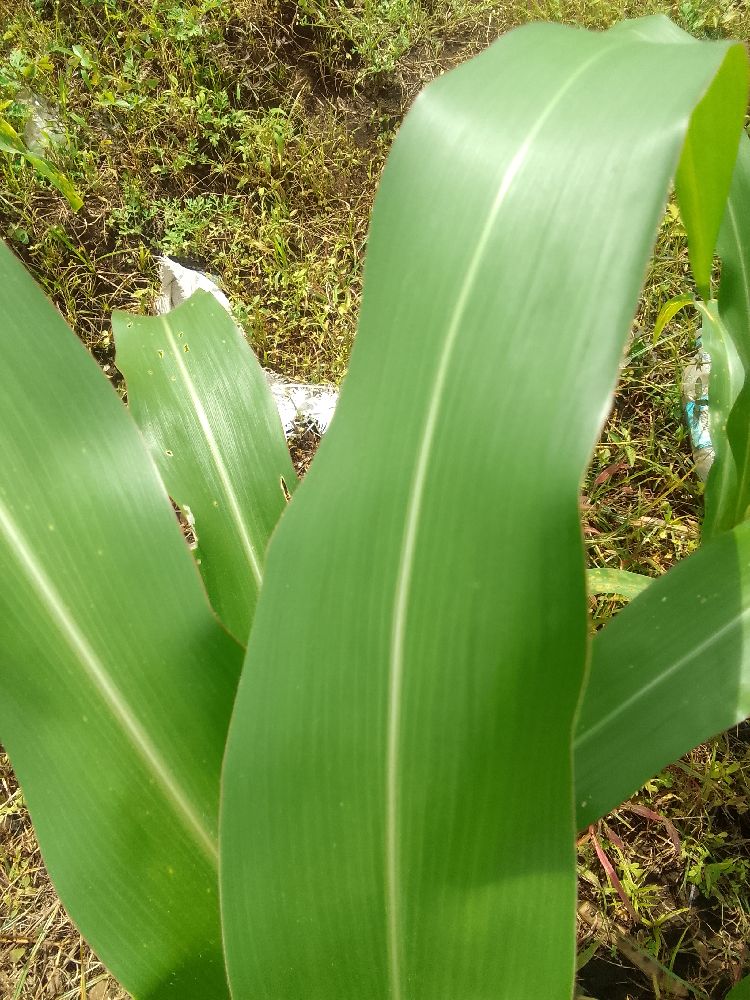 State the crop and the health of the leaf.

maize, healthy
